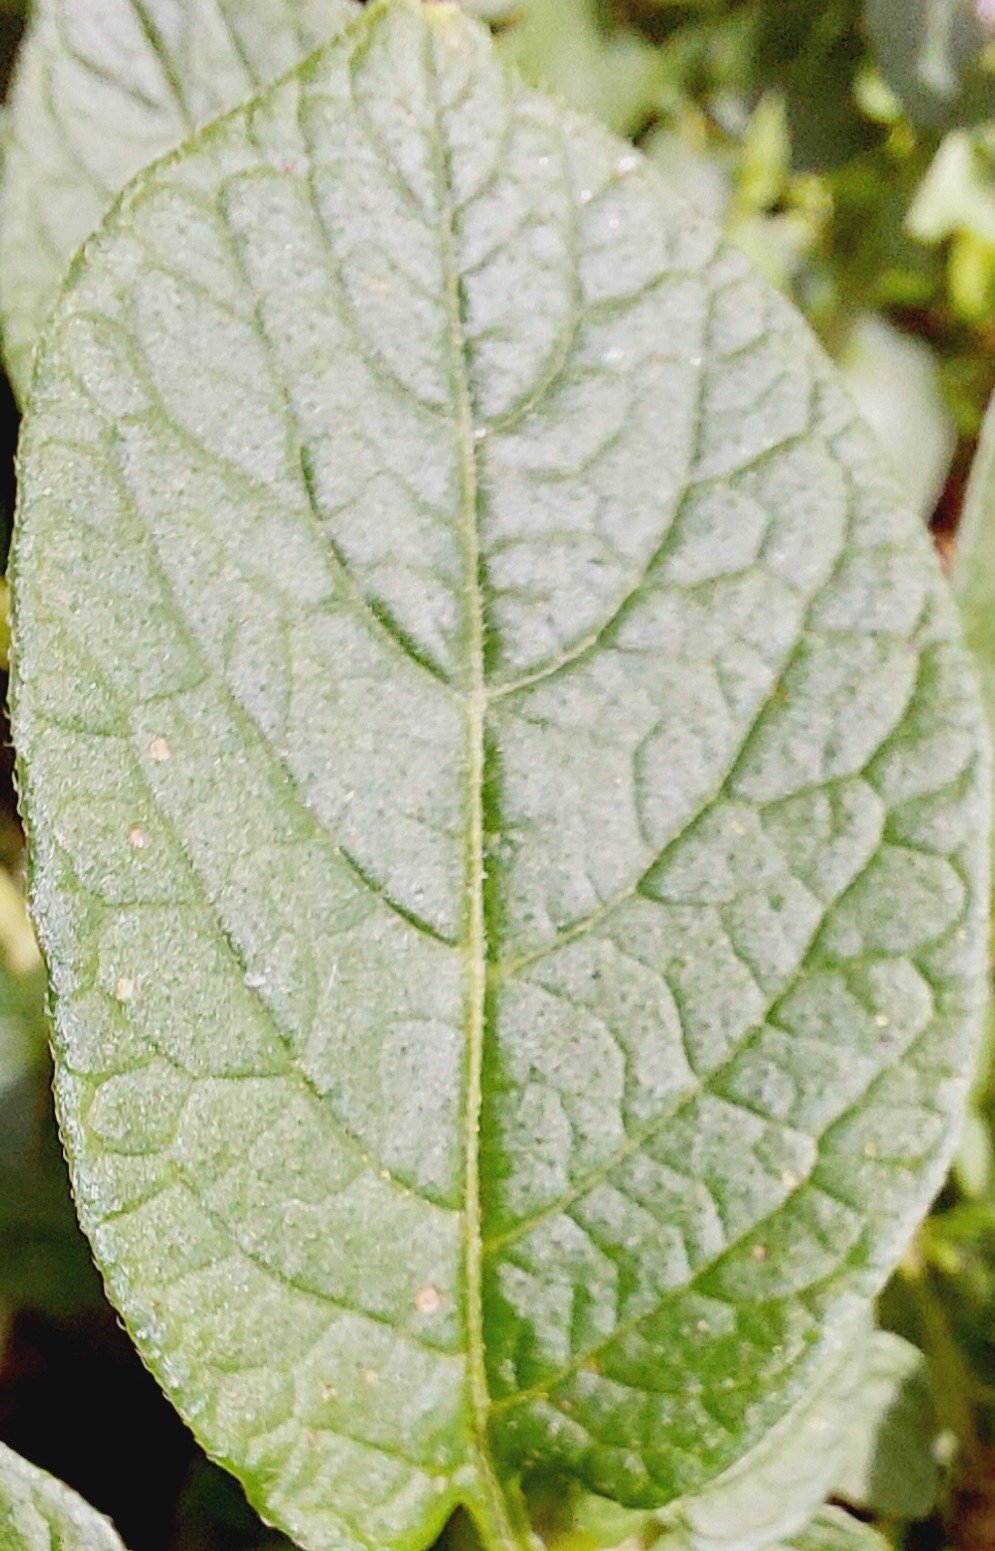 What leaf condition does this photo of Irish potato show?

healthy
